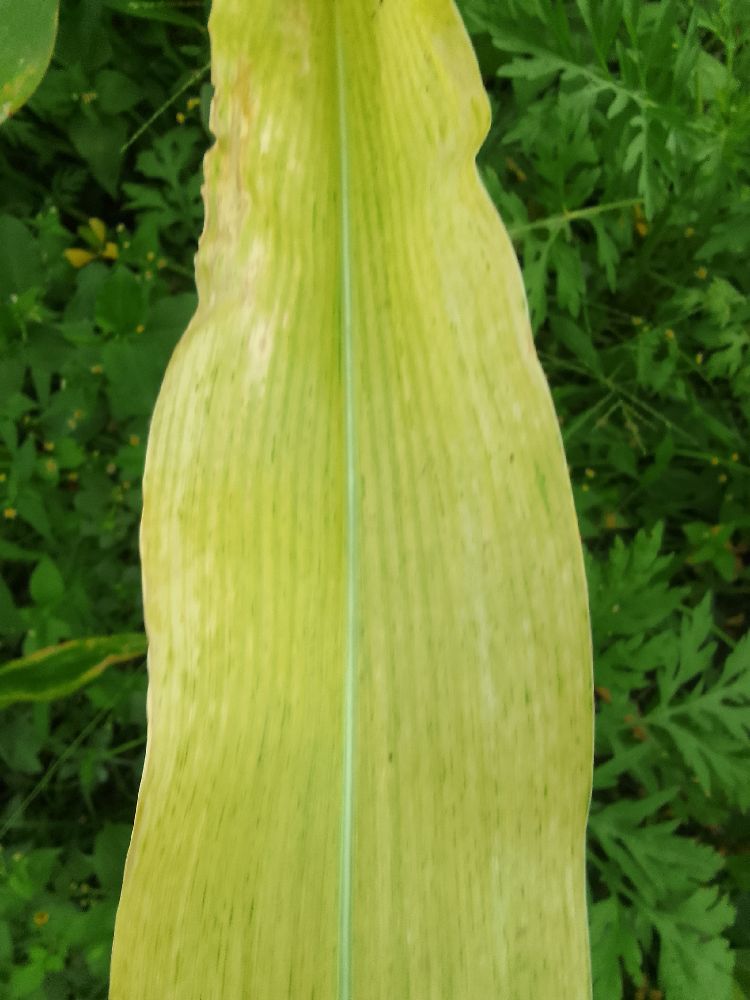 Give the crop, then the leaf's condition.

maize, maize lethal necrosis
